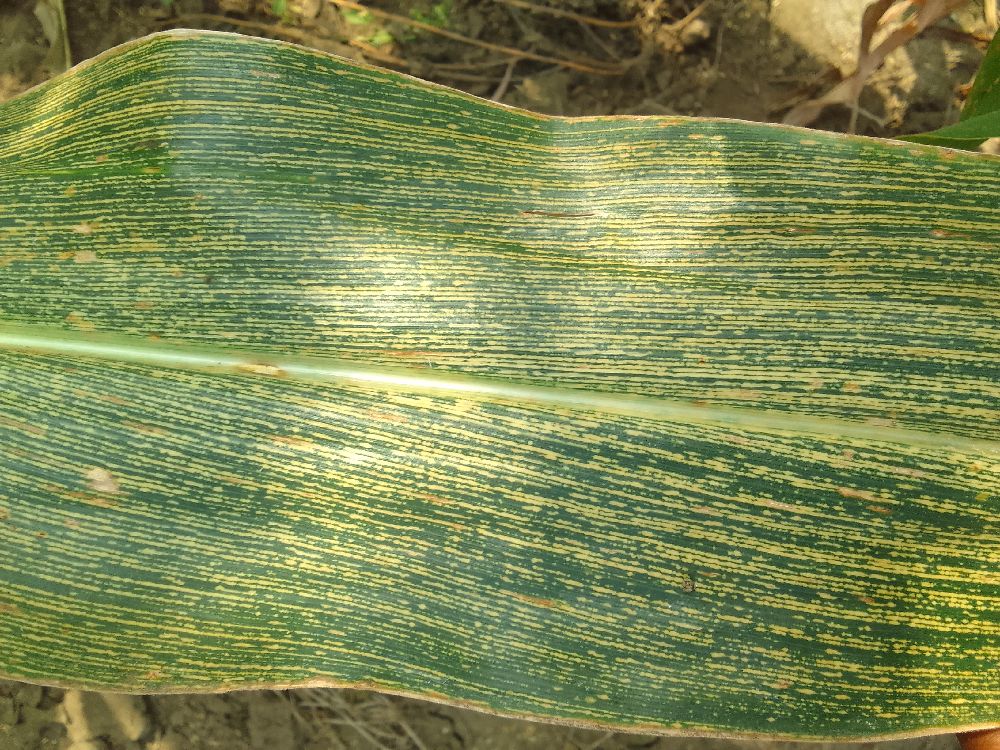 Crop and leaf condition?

maize, maize streak virus
